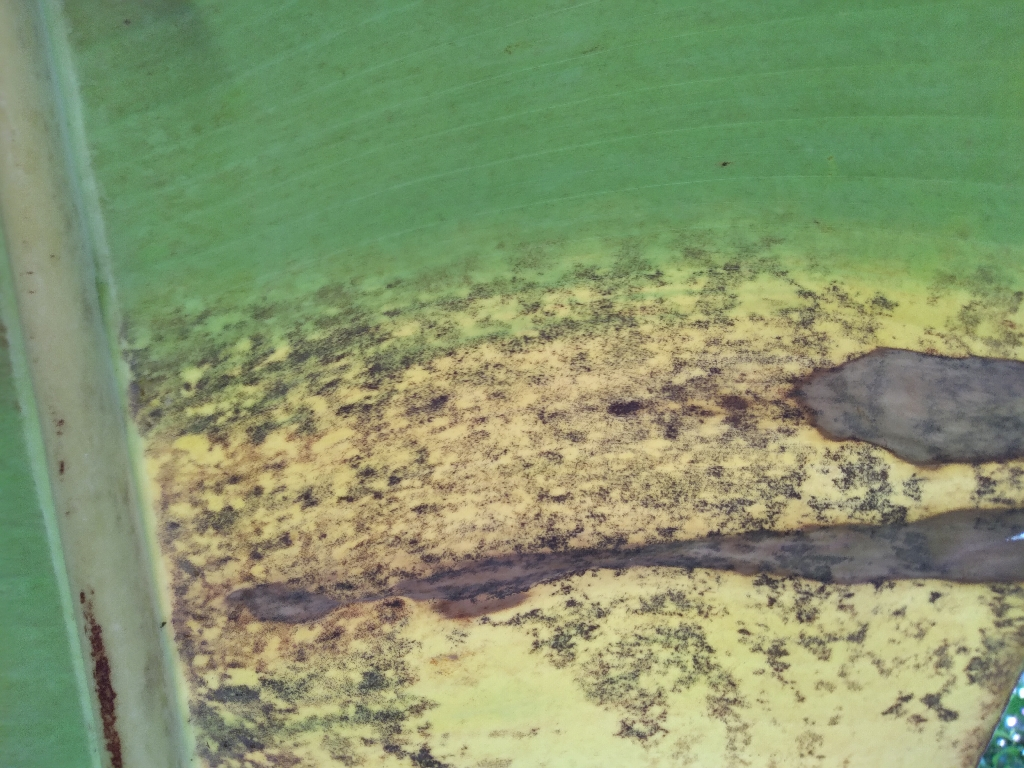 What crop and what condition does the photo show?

banana, black sigatoka
